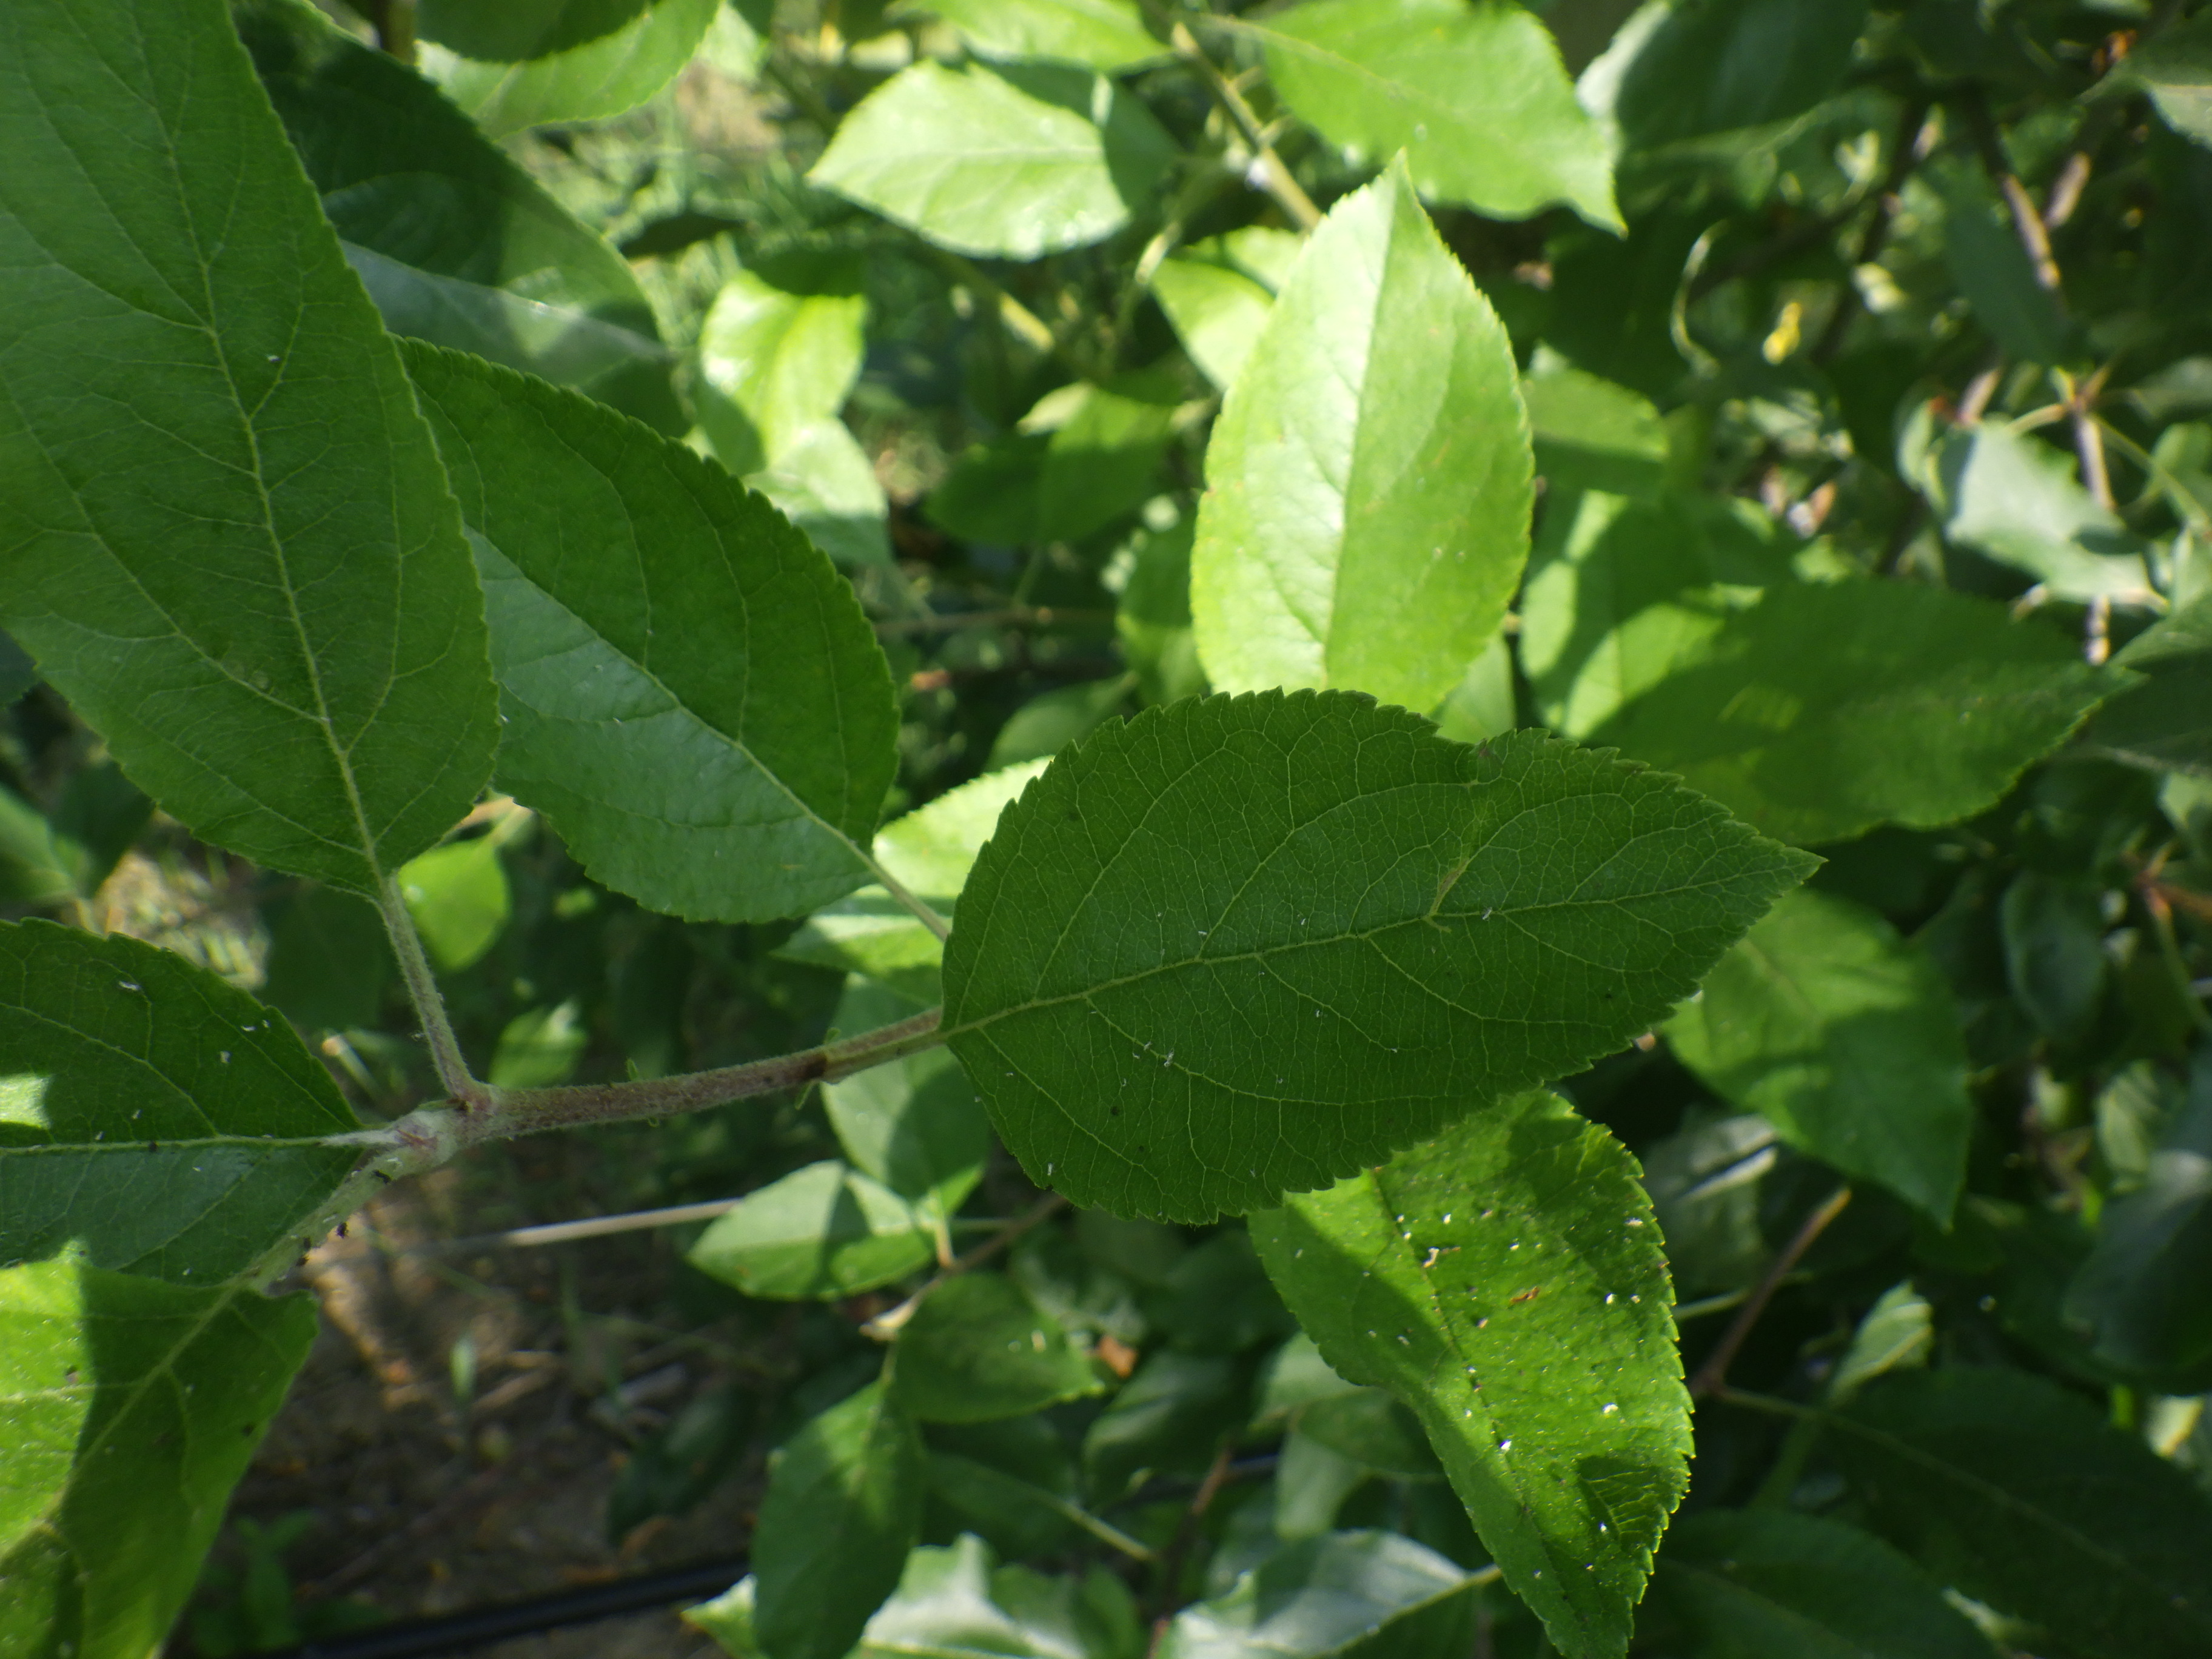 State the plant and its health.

apple, aphids
